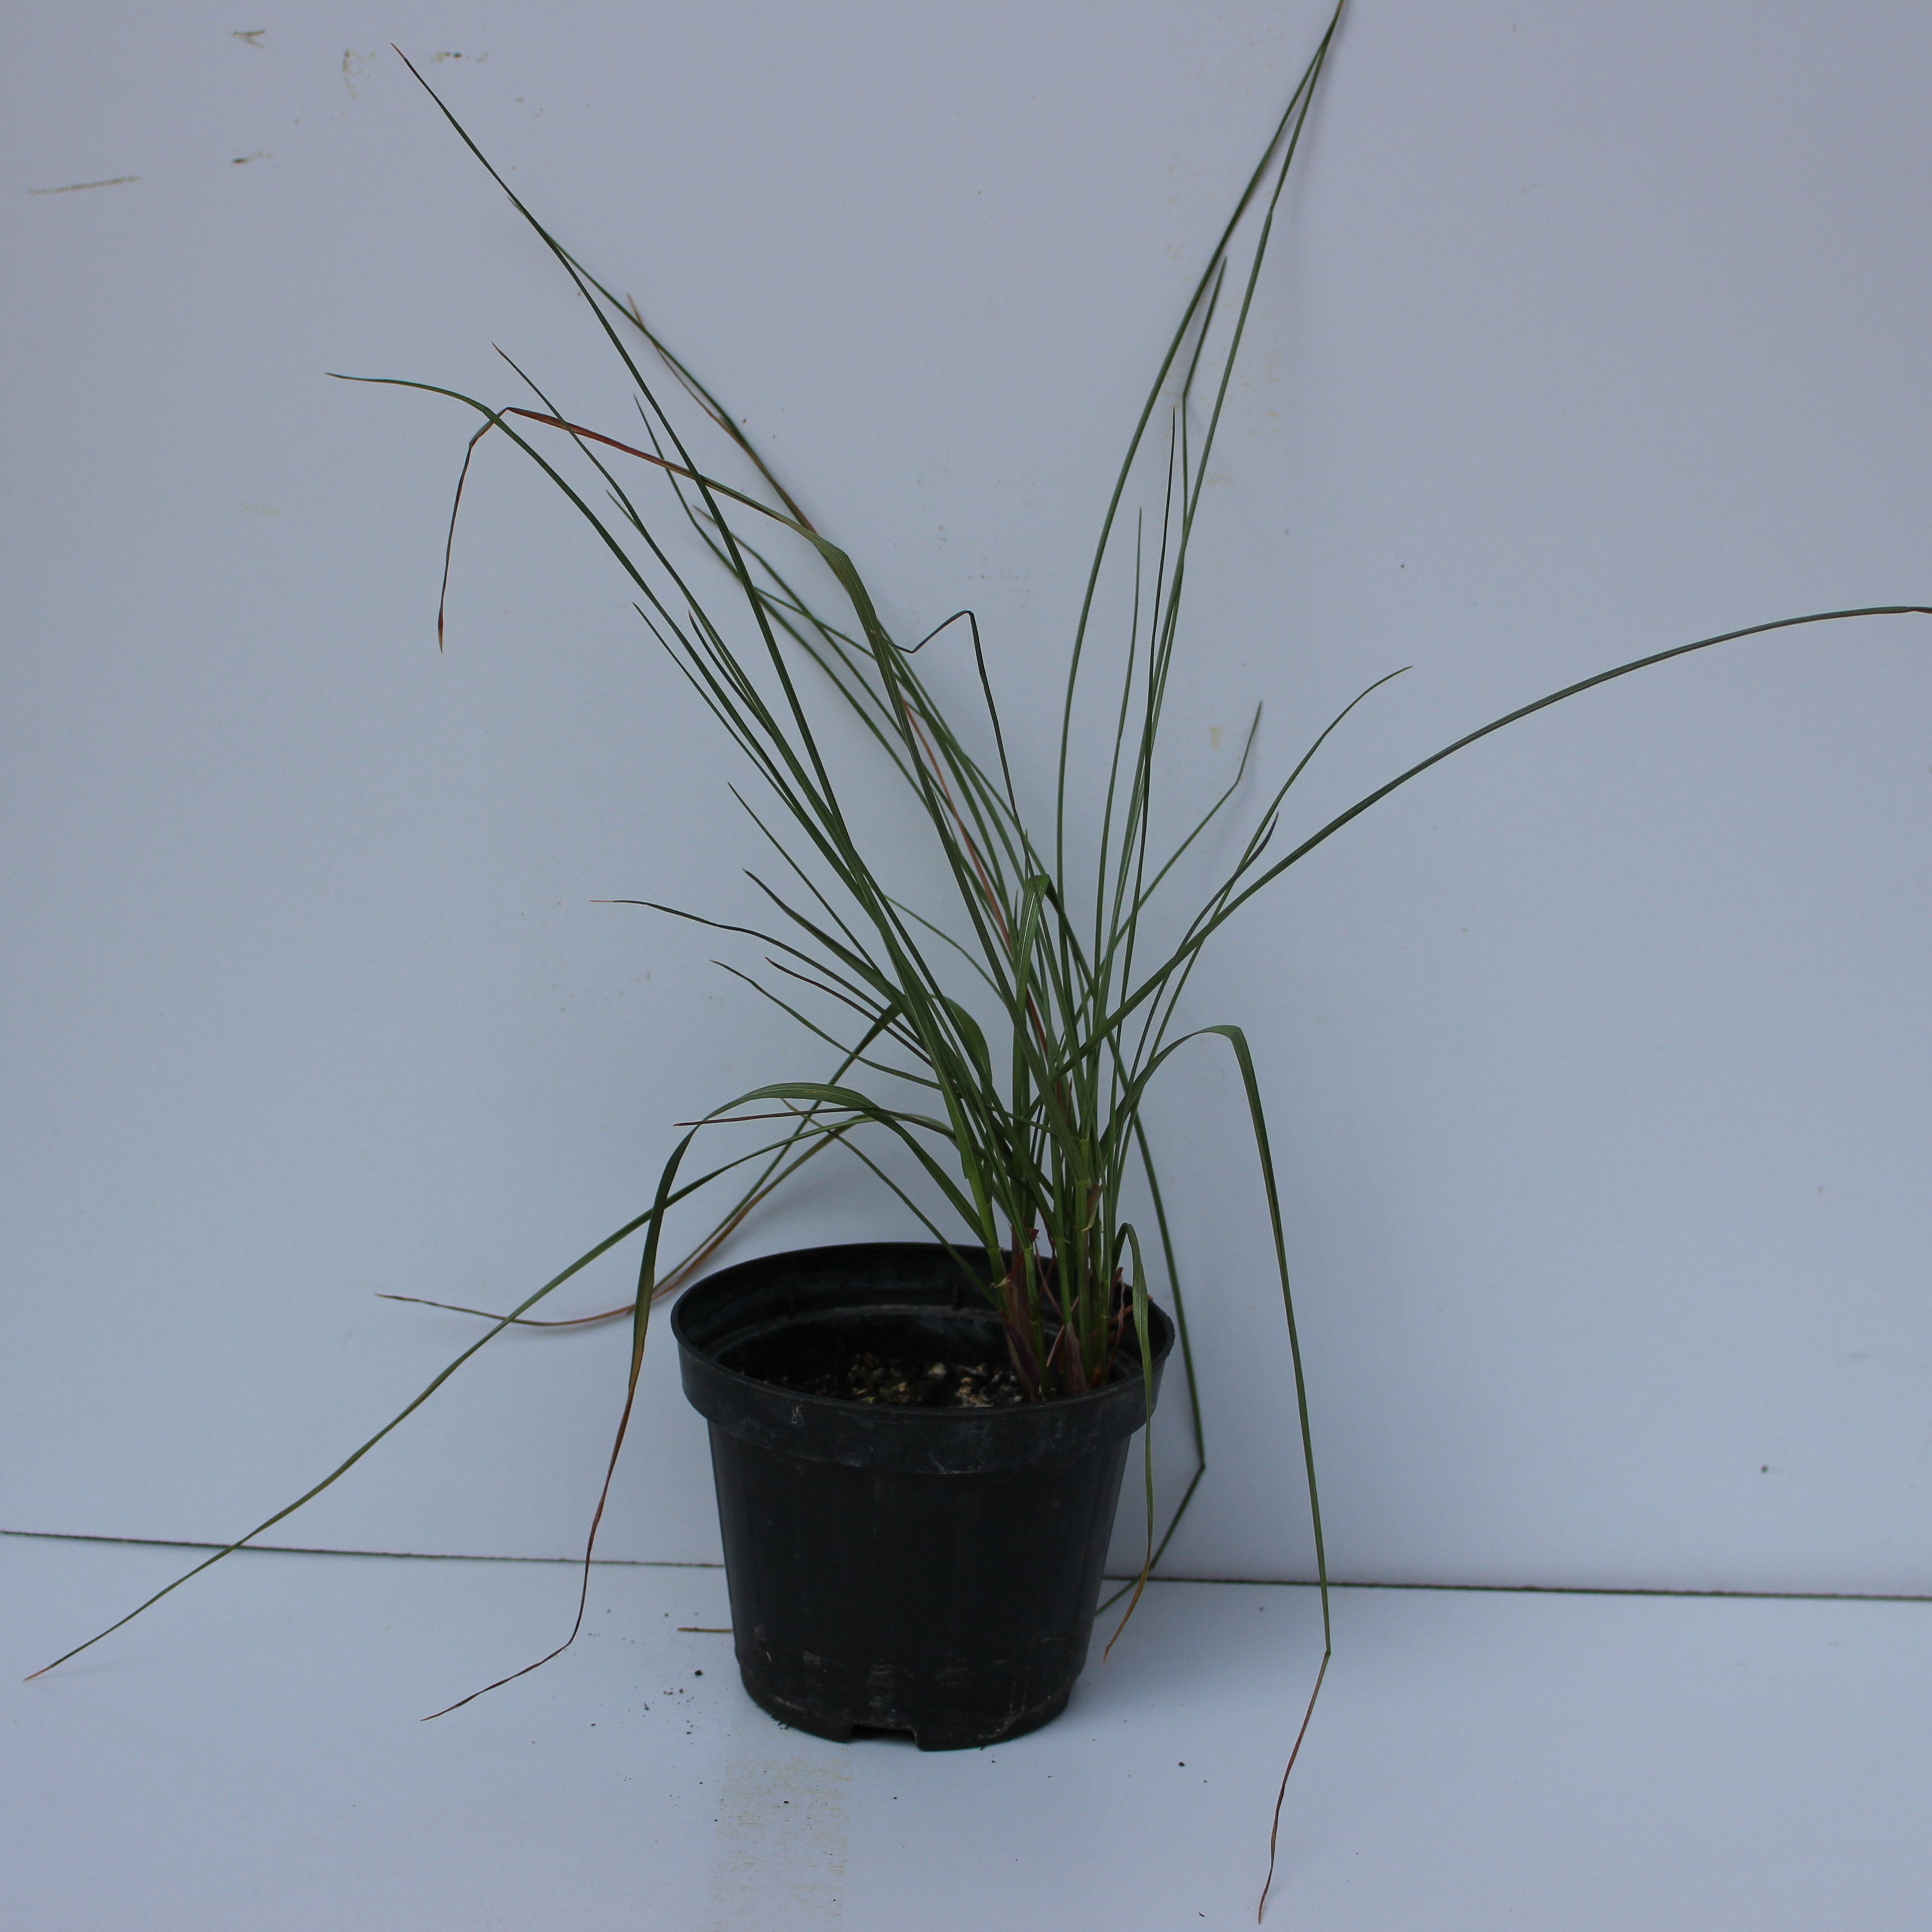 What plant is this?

Lolium multiflorum
